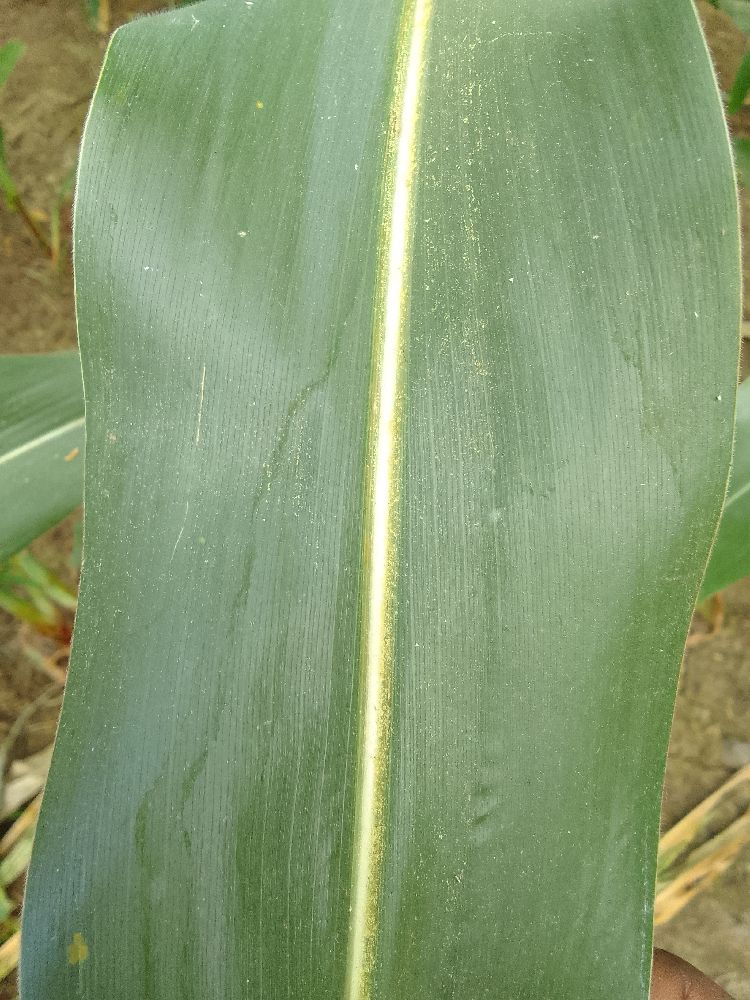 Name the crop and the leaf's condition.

maize, healthy
